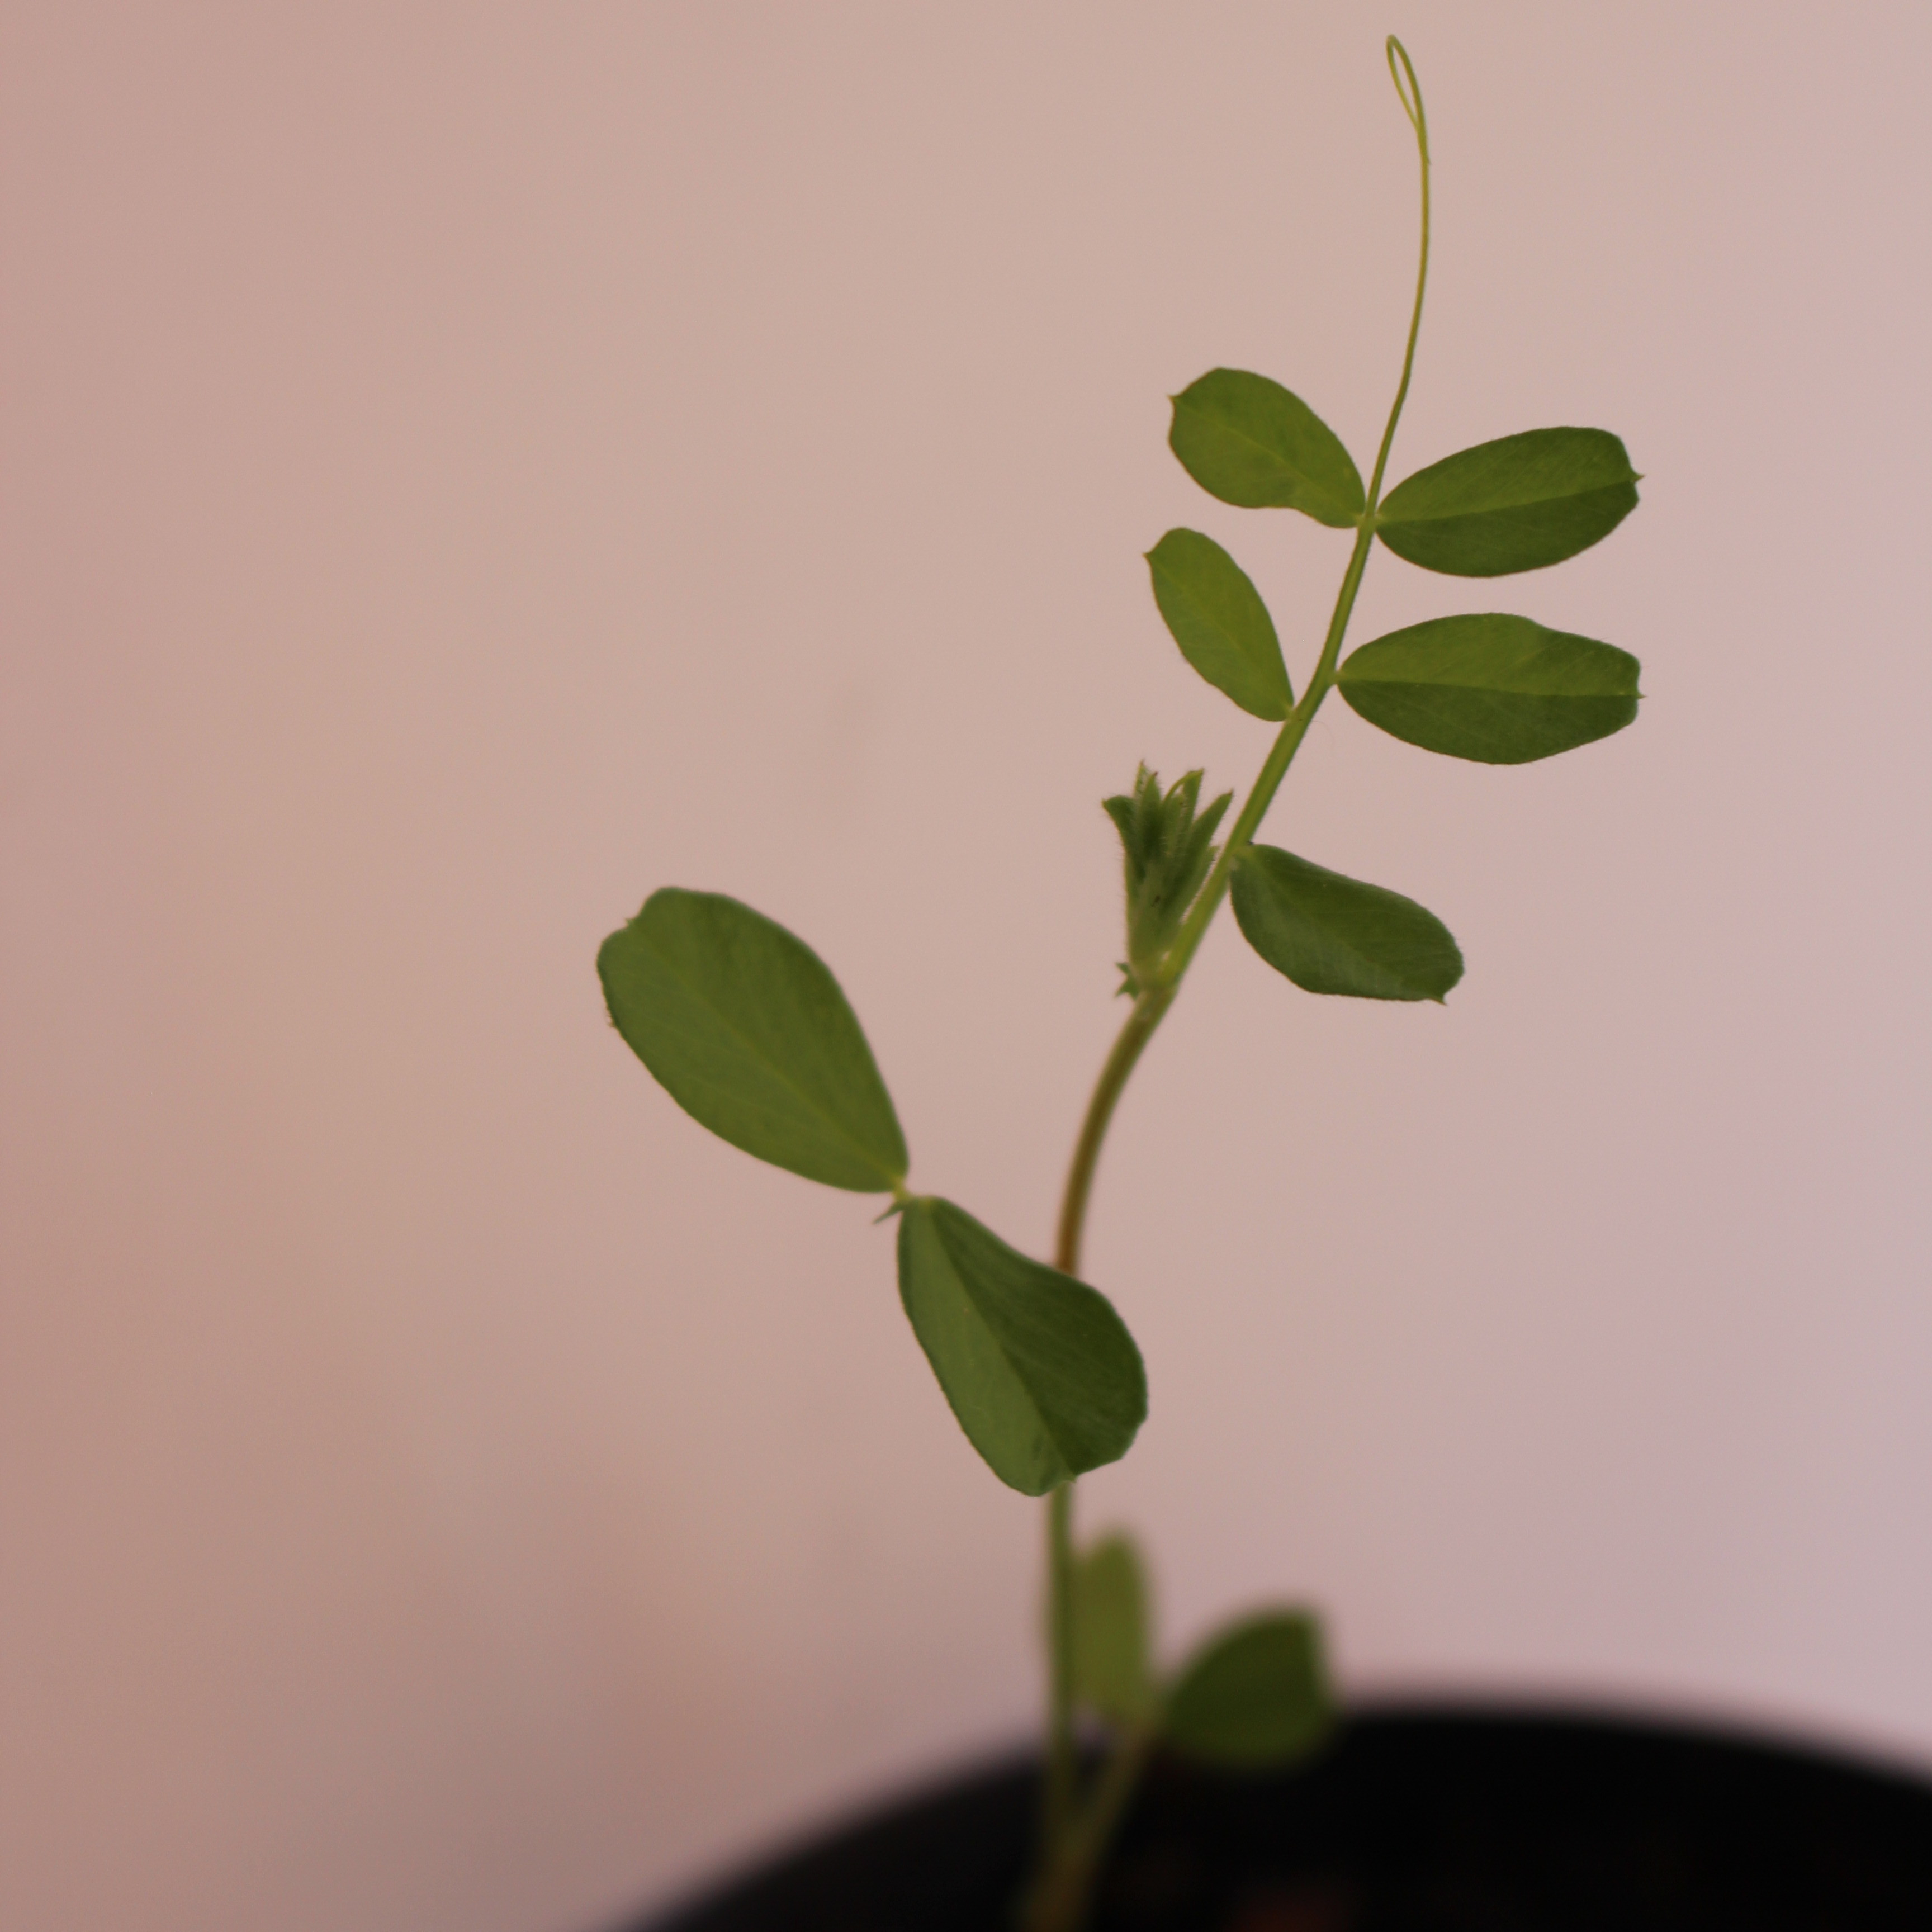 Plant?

Vicia sativa
